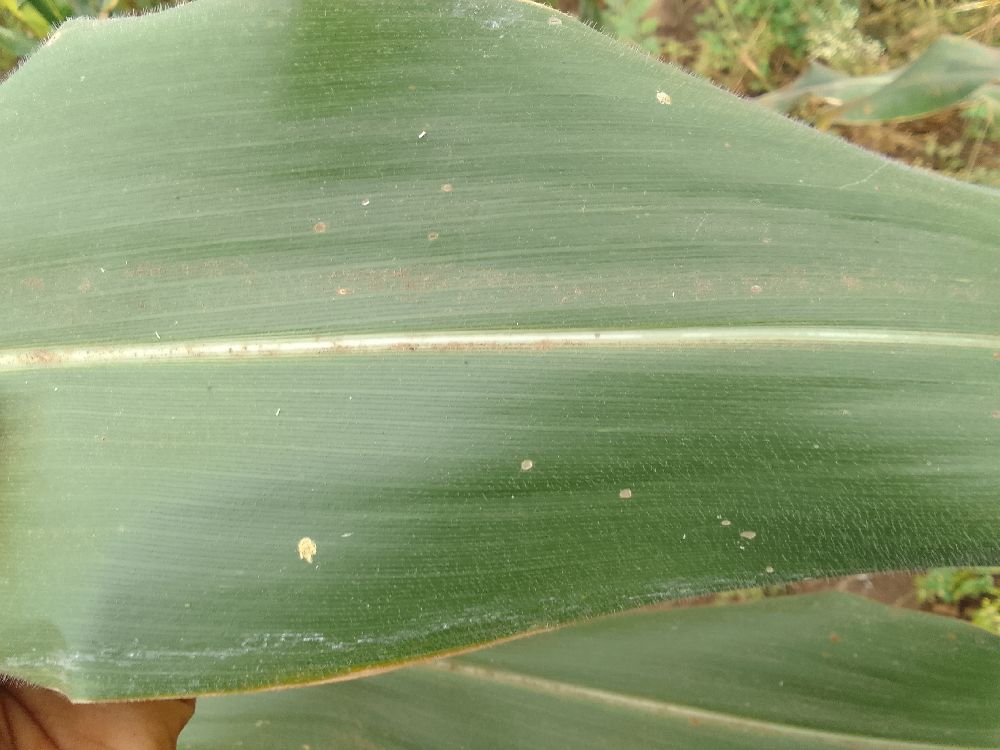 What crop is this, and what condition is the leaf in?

maize, healthy
